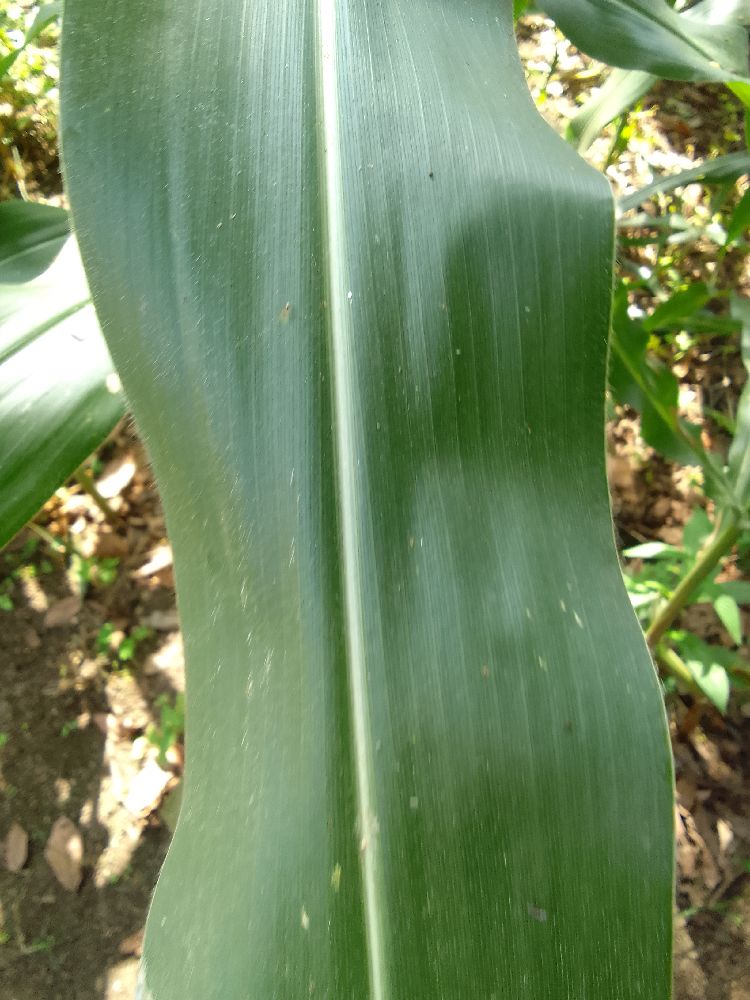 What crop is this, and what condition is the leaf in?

maize, healthy
